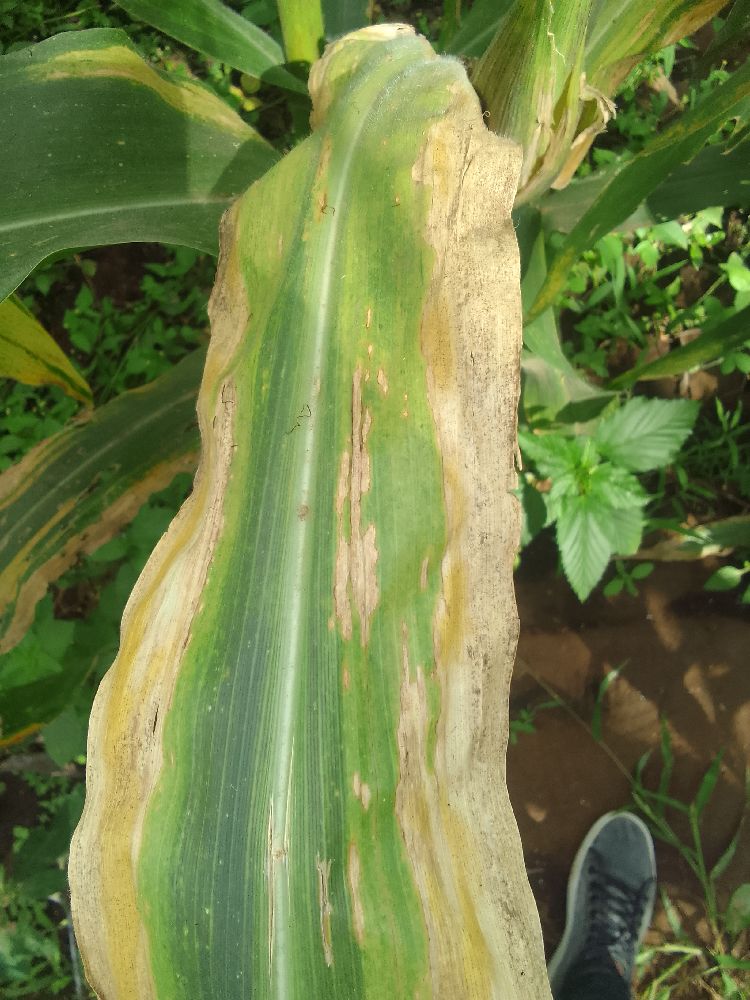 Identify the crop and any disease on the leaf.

maize, maize lethal necrosis
